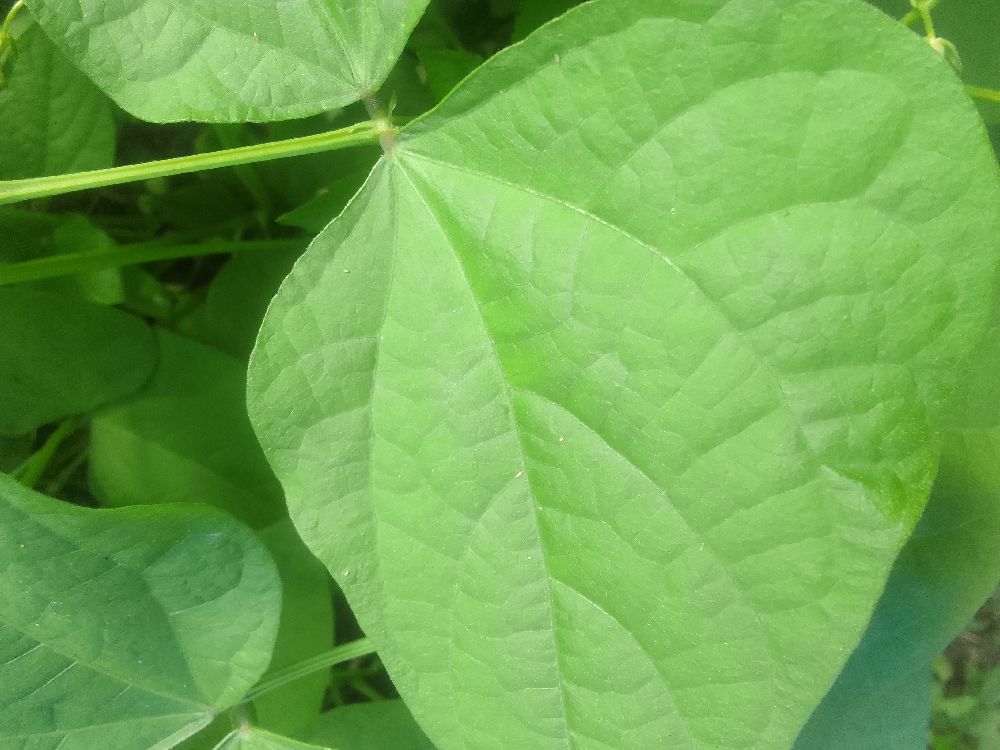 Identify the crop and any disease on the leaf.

common bean, healthy
